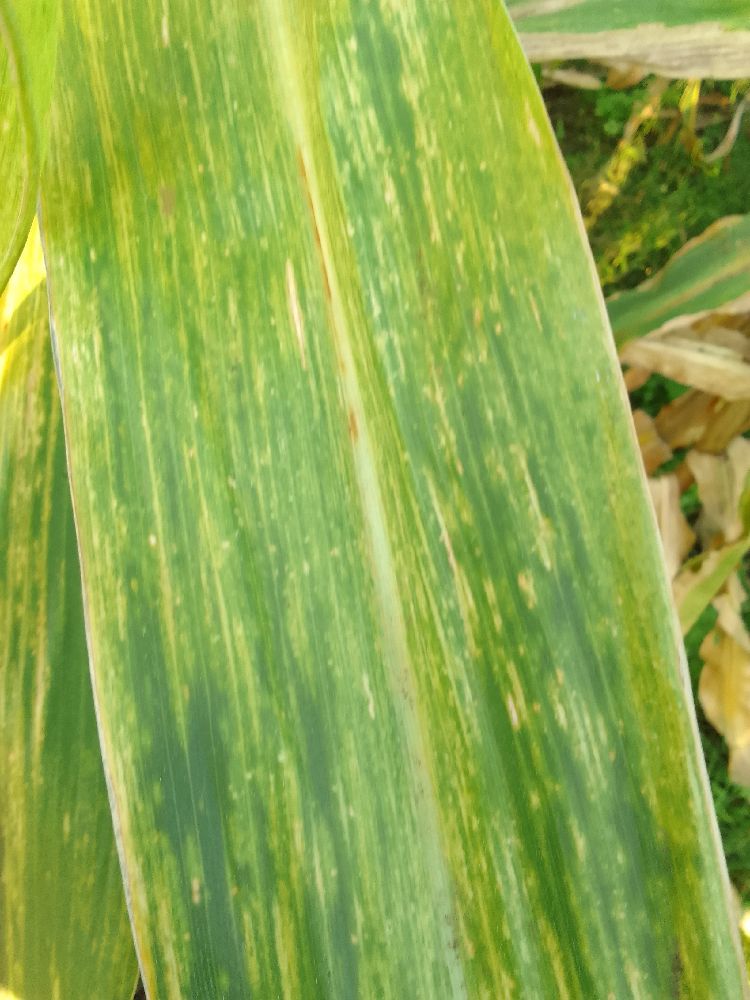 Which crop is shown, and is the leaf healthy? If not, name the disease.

maize, maize lethal necrosis
